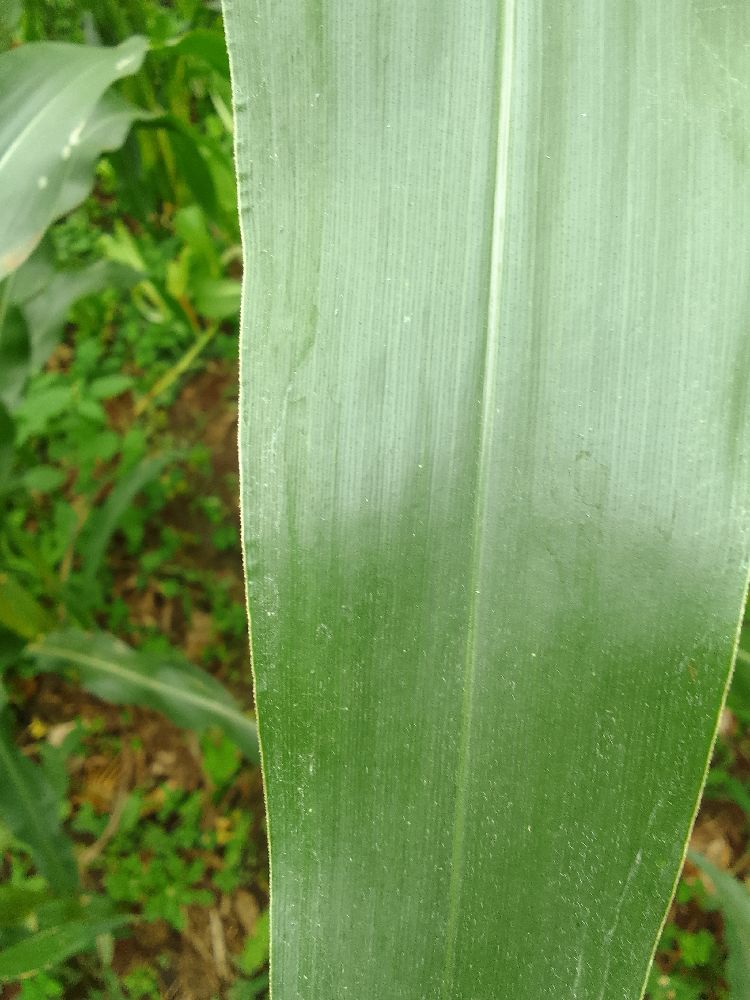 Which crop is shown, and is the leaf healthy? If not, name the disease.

maize, healthy
